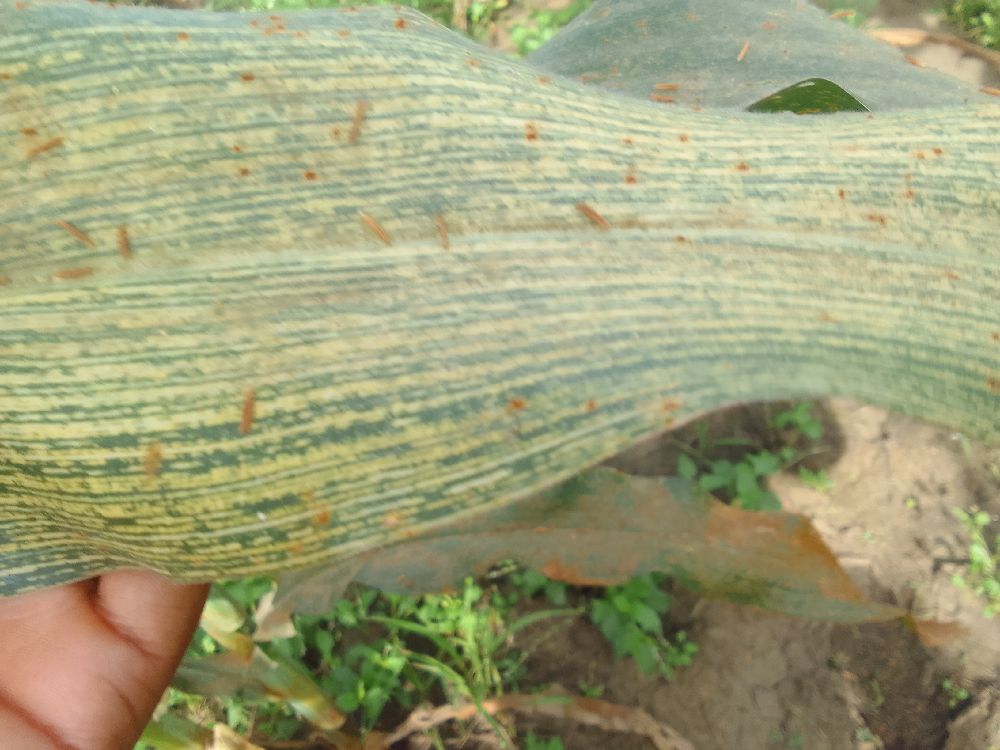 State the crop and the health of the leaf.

maize, maize streak virus
